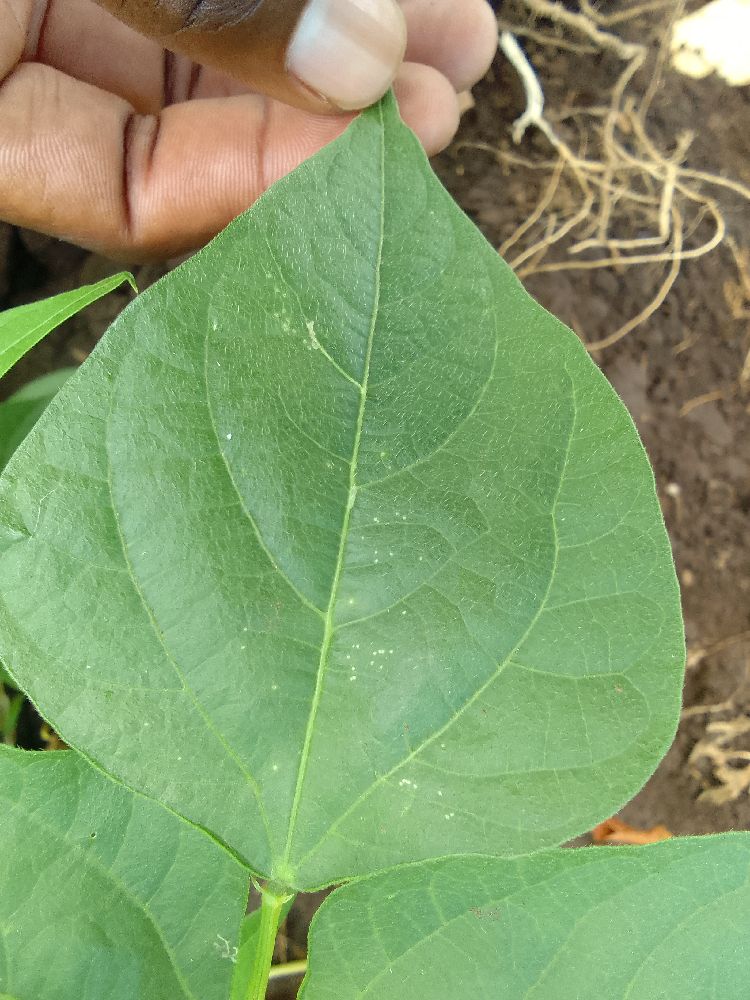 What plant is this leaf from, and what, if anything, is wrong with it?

common bean, healthy
